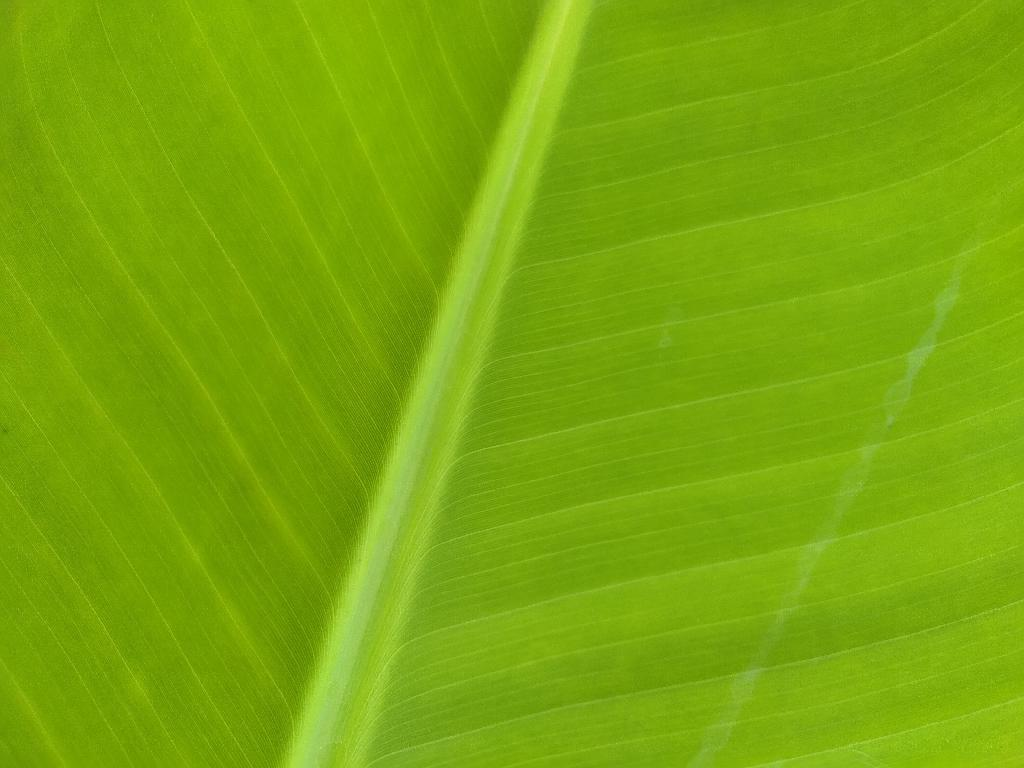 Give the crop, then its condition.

banana, healthy
